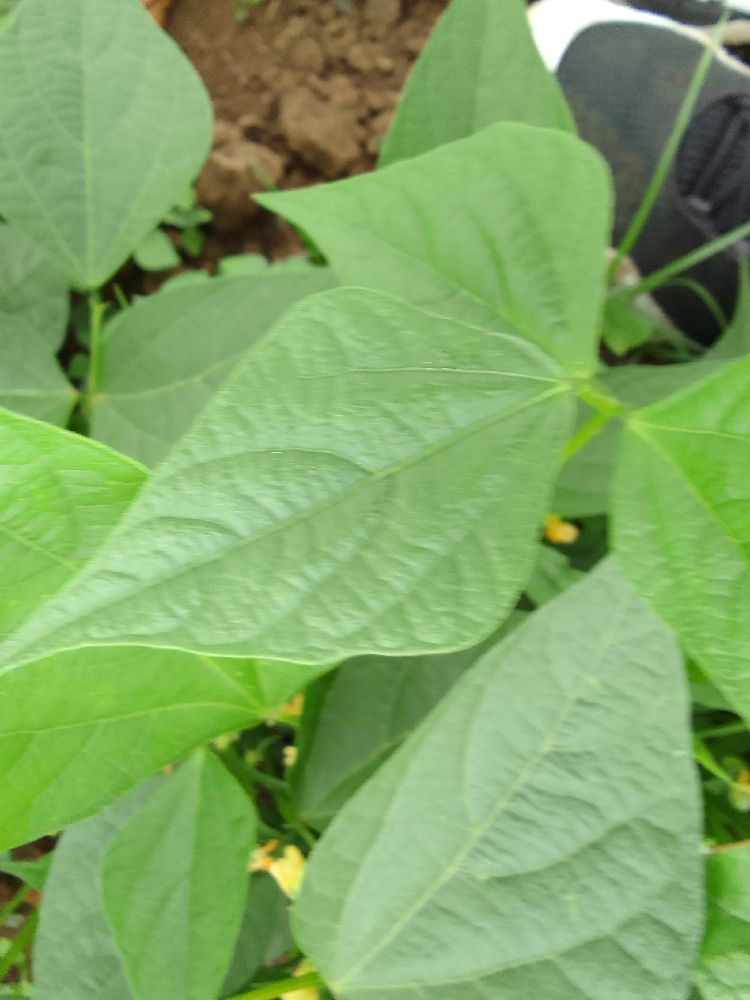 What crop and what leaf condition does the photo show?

common bean, healthy
